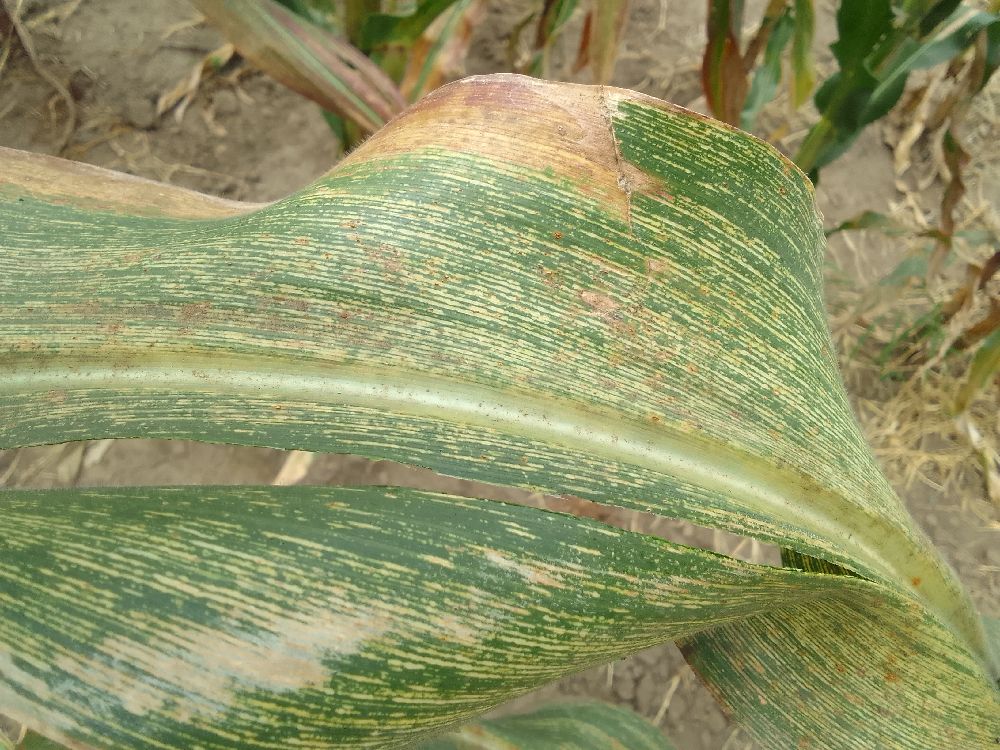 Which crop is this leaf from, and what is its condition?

maize, maize streak virus
